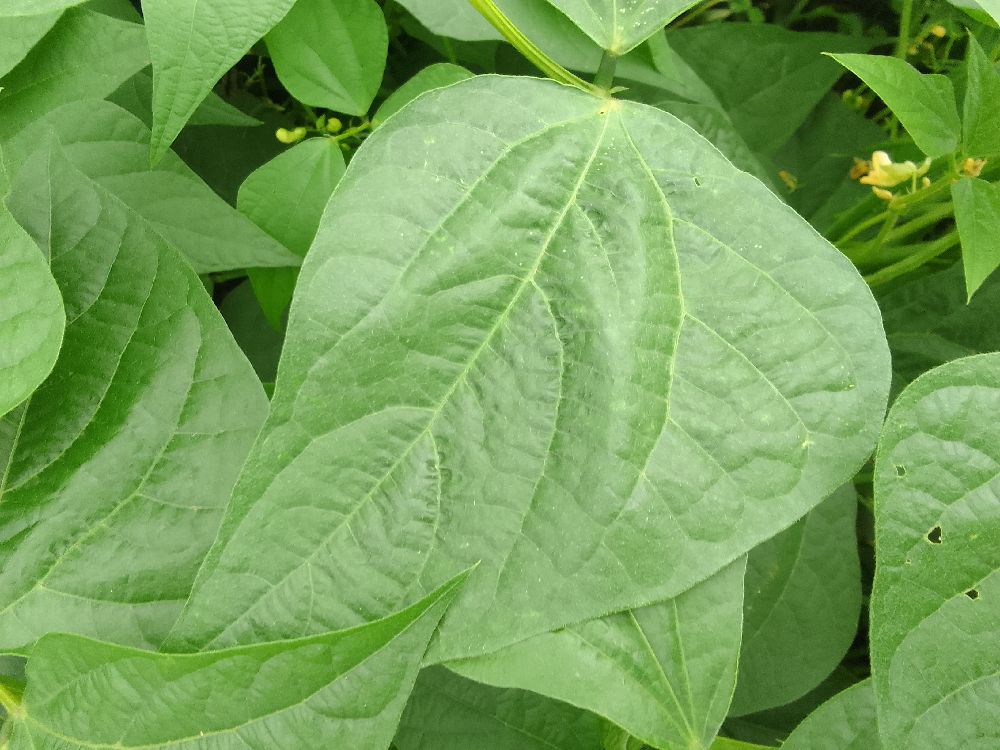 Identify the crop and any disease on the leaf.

common bean, healthy
